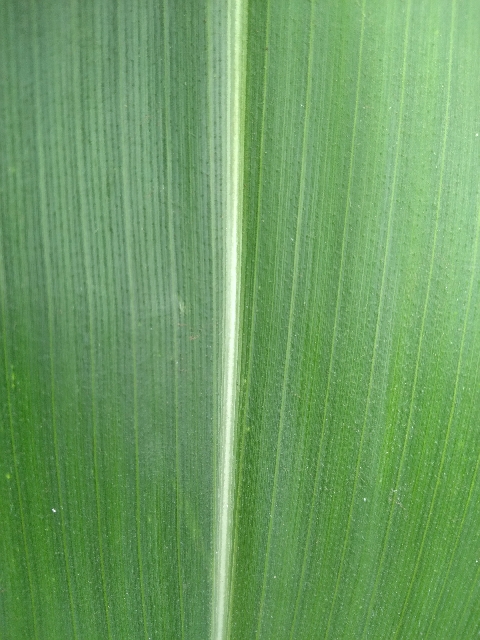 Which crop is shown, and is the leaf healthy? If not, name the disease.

maize, healthy
